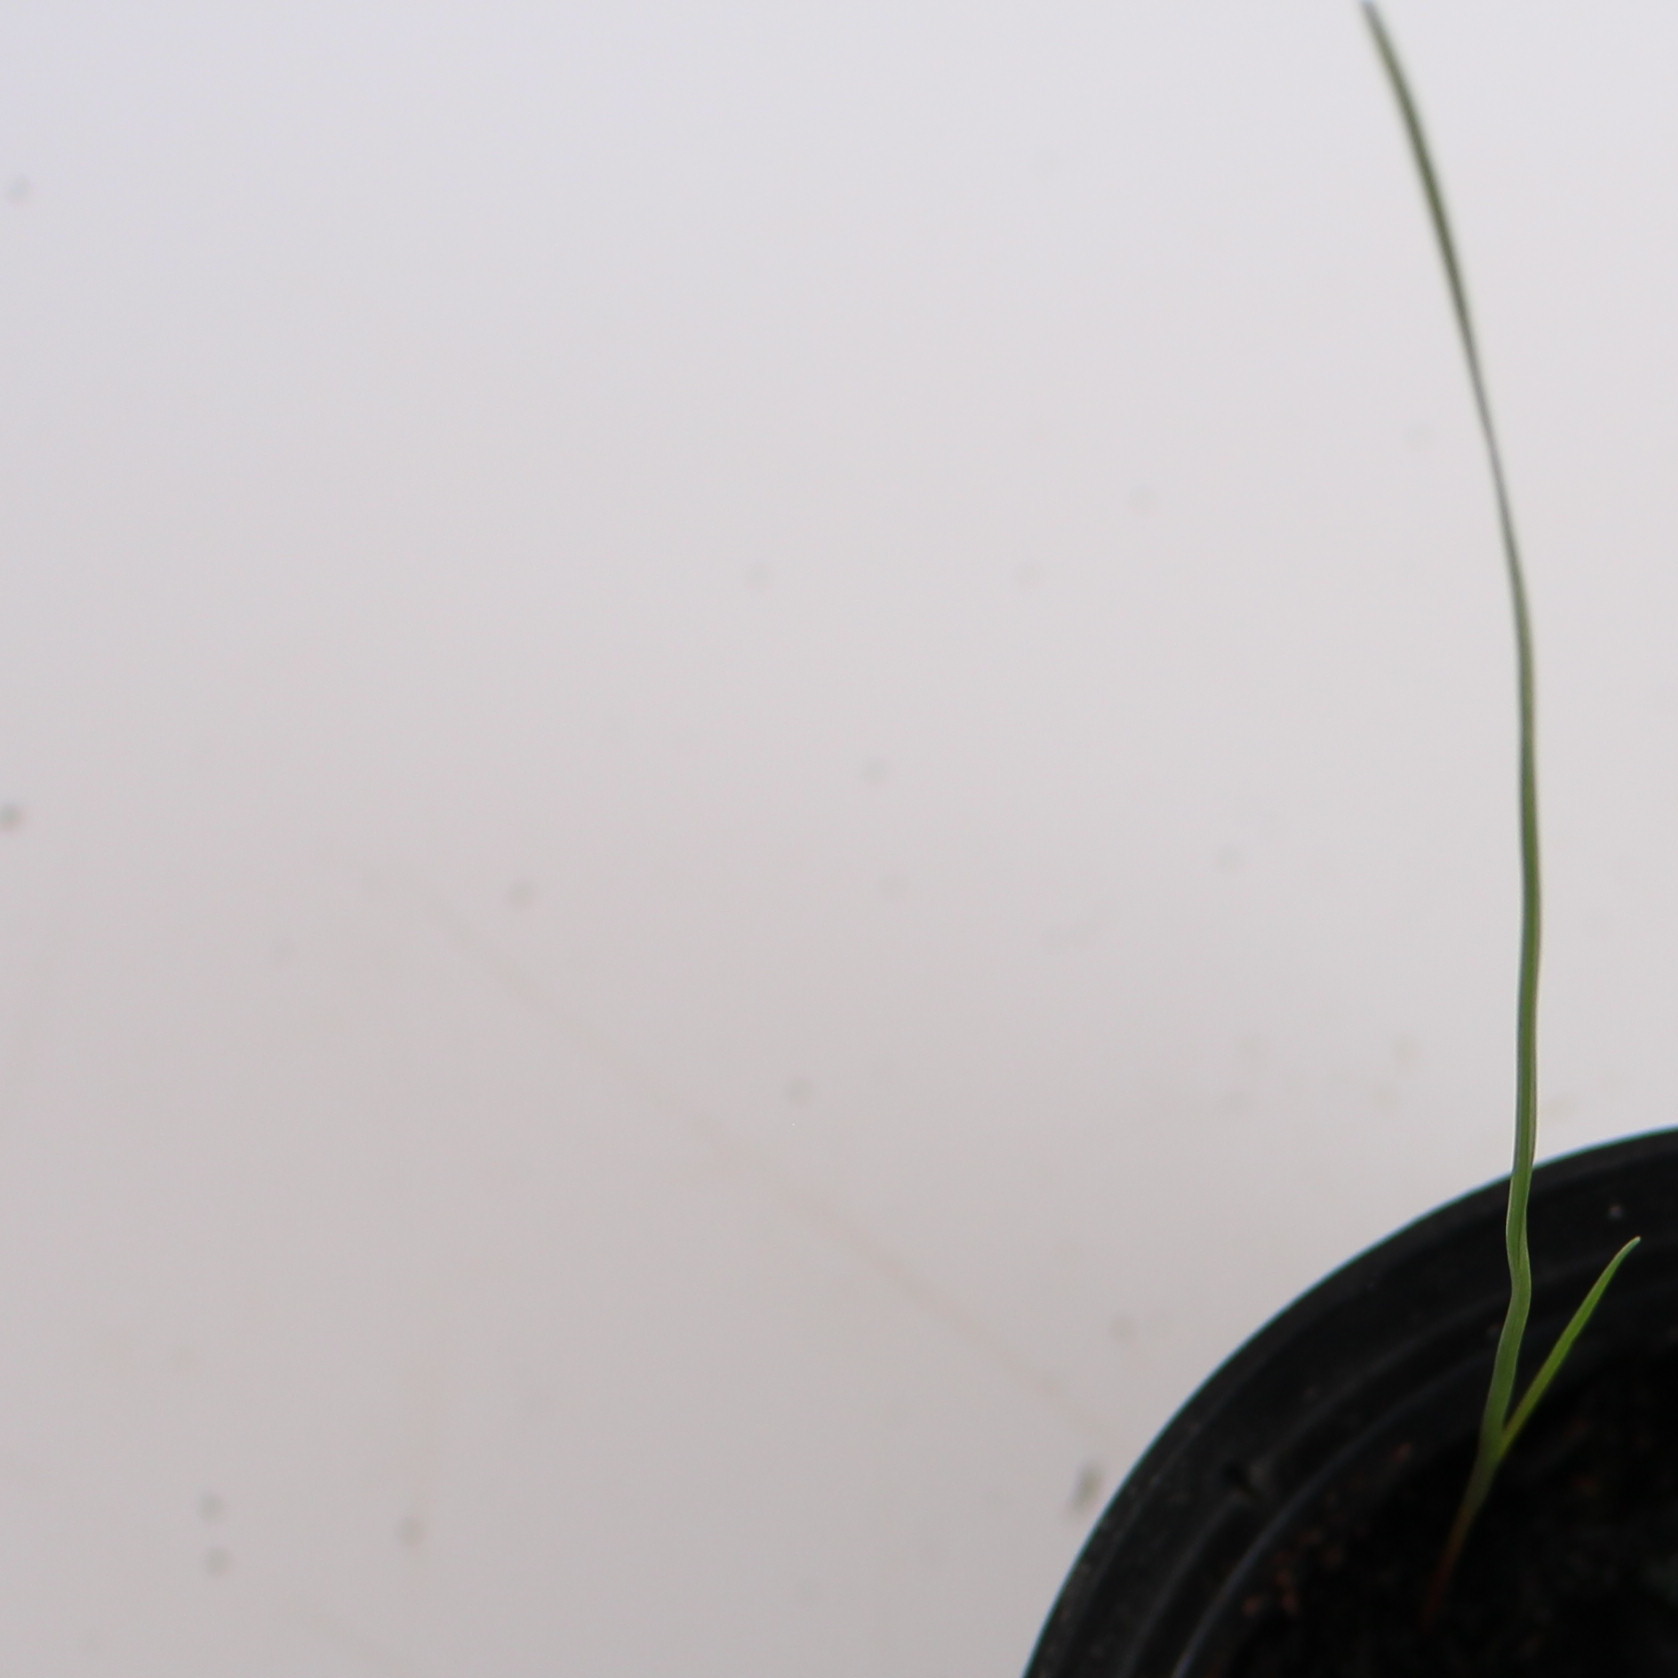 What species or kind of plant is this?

Lolium multiflorum
